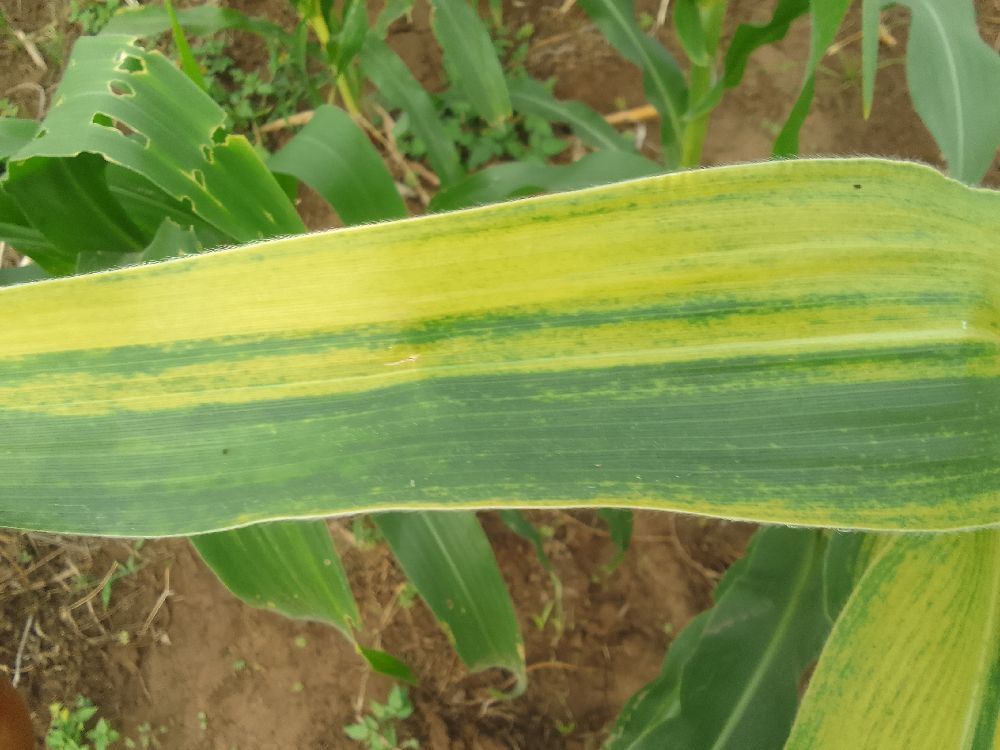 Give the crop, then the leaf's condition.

maize, maize lethal necrosis
